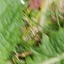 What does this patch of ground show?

structured weed
